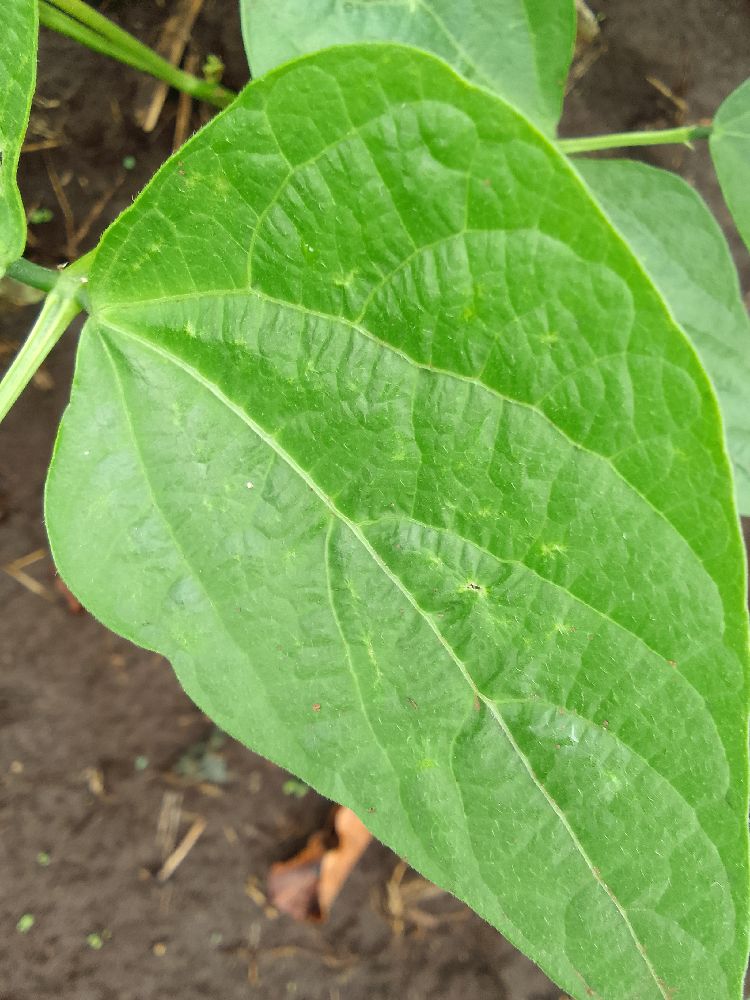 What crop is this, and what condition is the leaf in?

common bean, healthy
